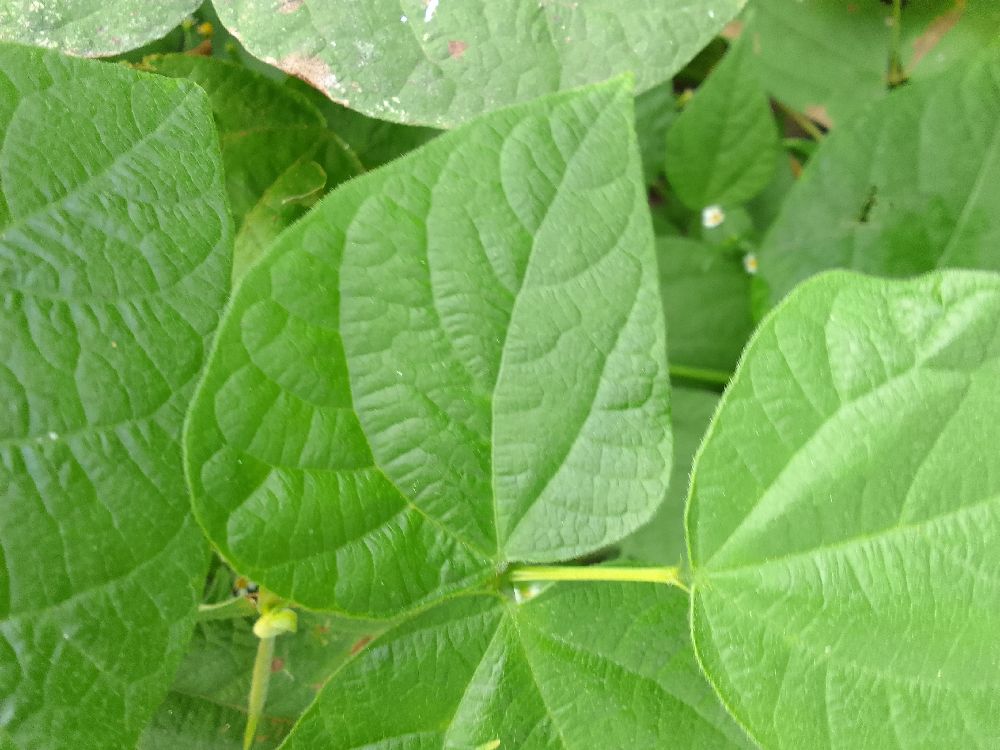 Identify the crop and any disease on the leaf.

common bean, healthy
